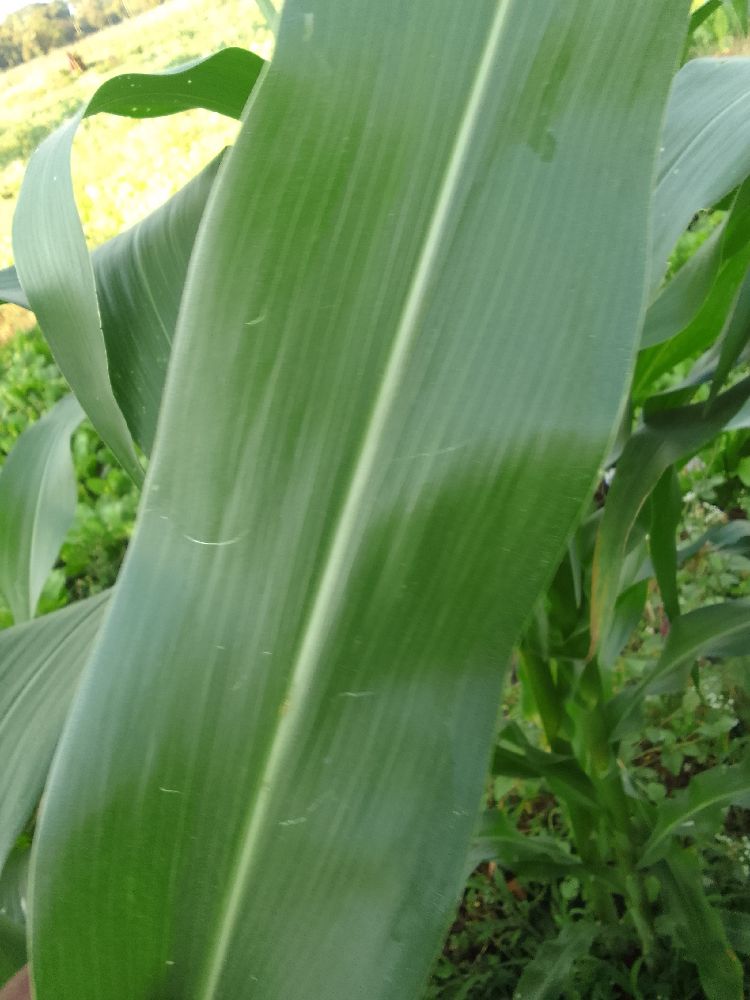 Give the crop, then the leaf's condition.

maize, healthy
